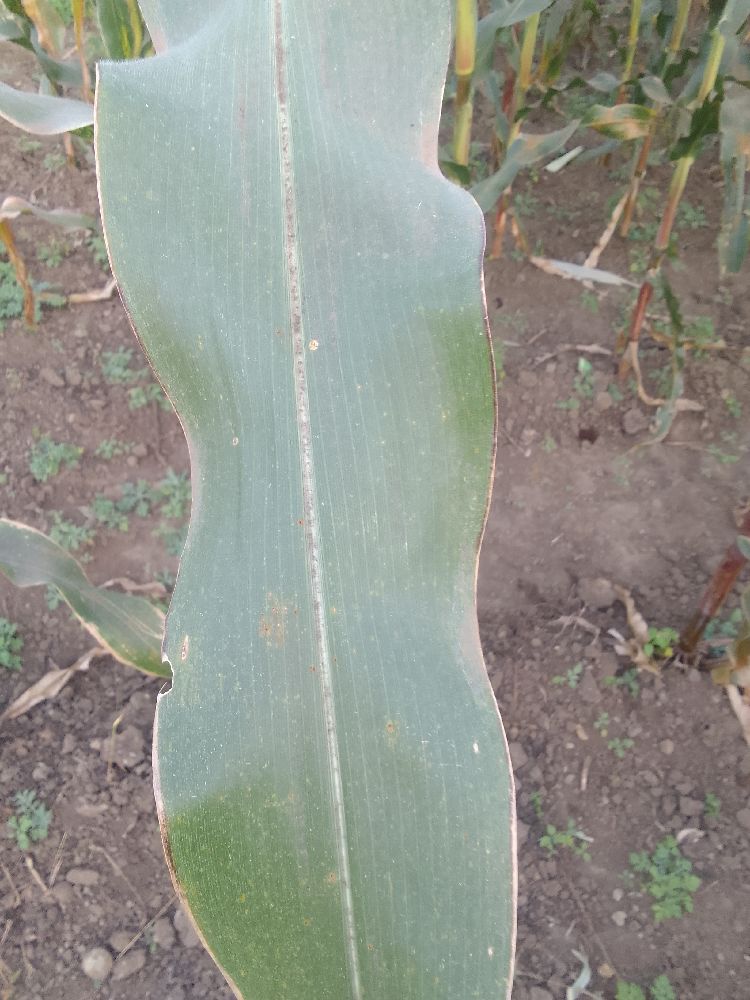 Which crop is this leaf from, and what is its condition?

maize, healthy
